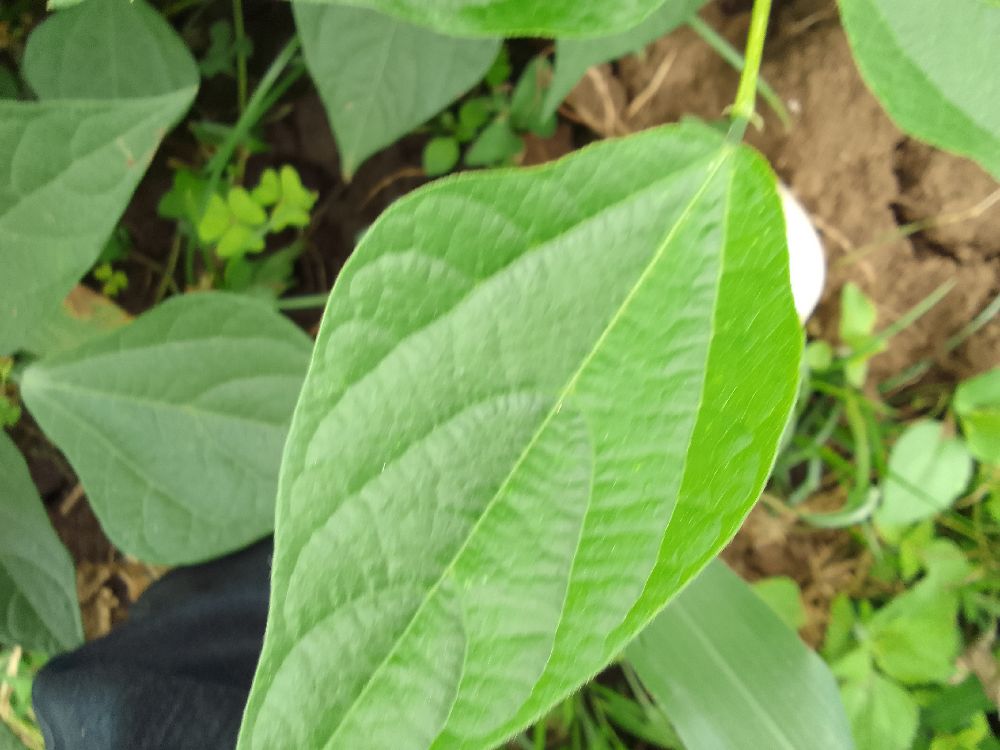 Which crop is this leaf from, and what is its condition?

common bean, healthy
